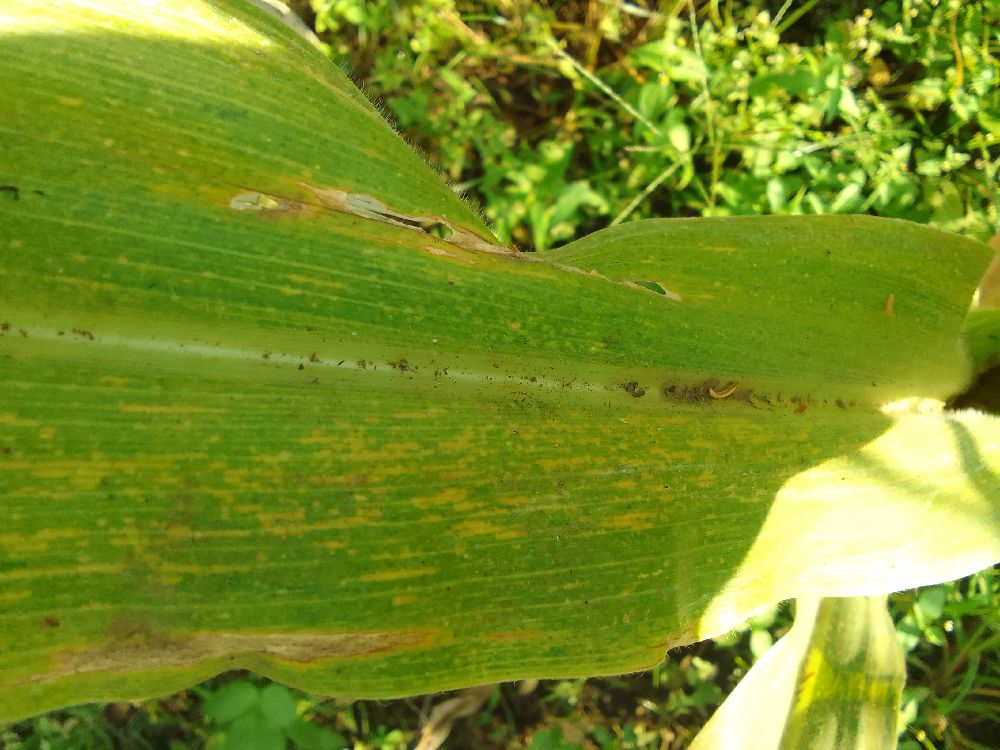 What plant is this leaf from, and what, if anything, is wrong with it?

maize, maize lethal necrosis
